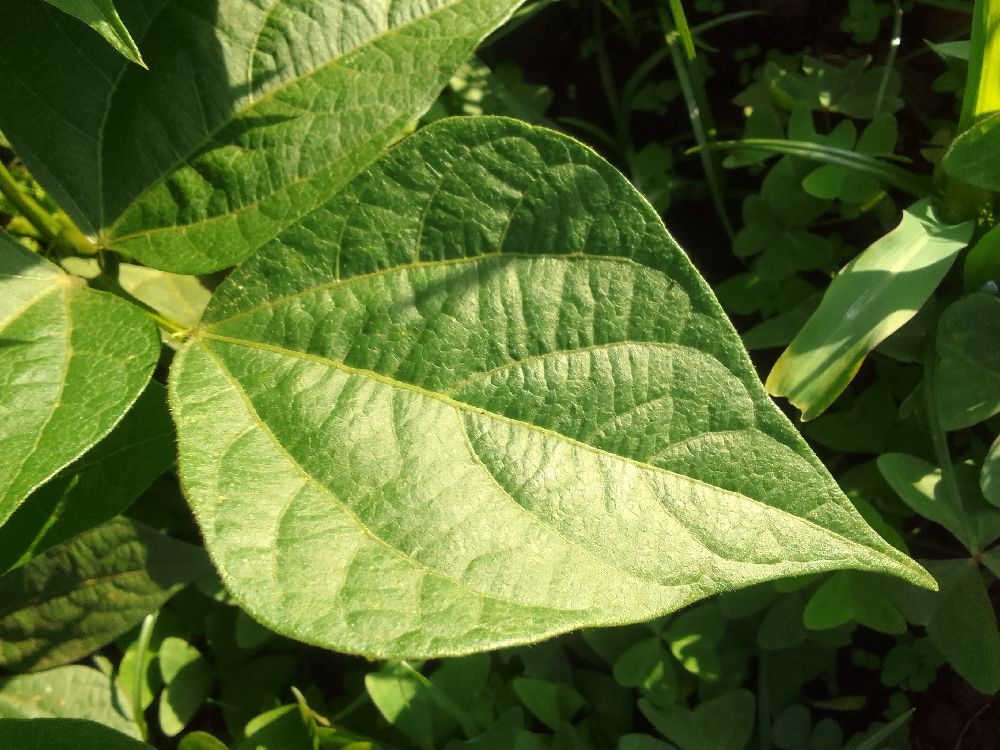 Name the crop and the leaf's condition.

common bean, healthy
